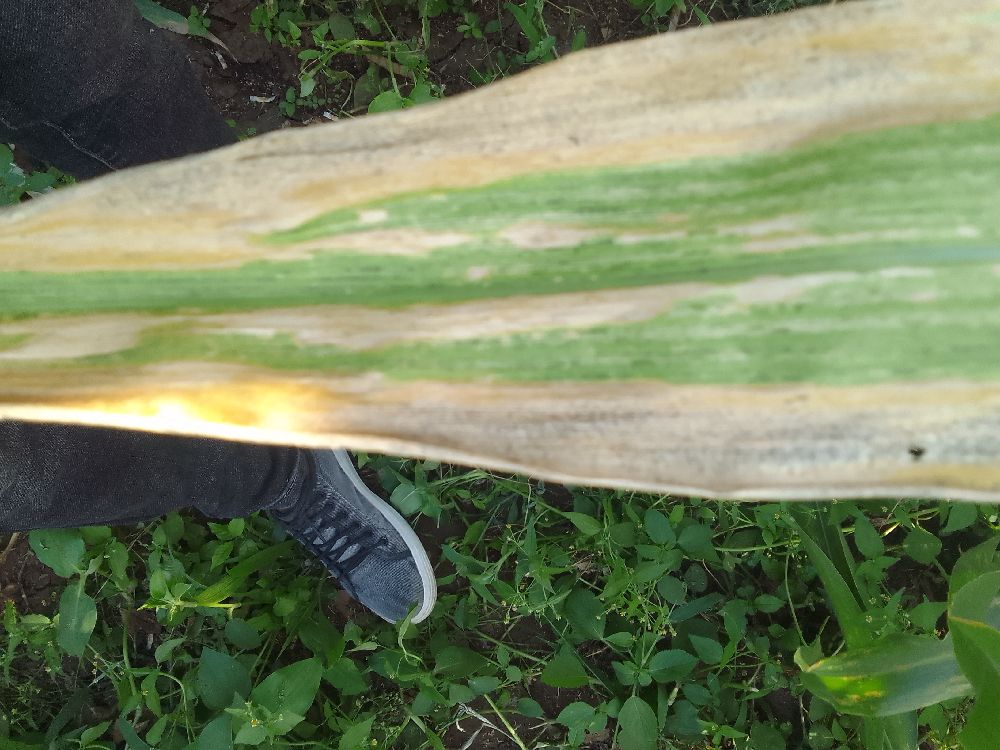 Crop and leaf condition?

maize, maize lethal necrosis
